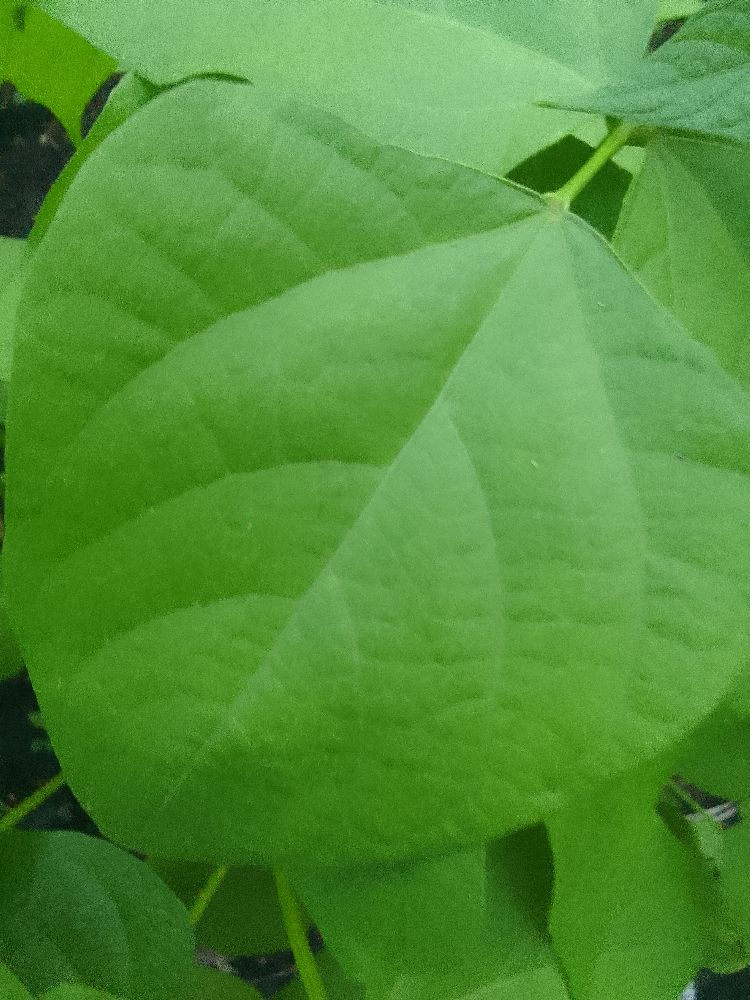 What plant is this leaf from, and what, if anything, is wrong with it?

common bean, healthy
